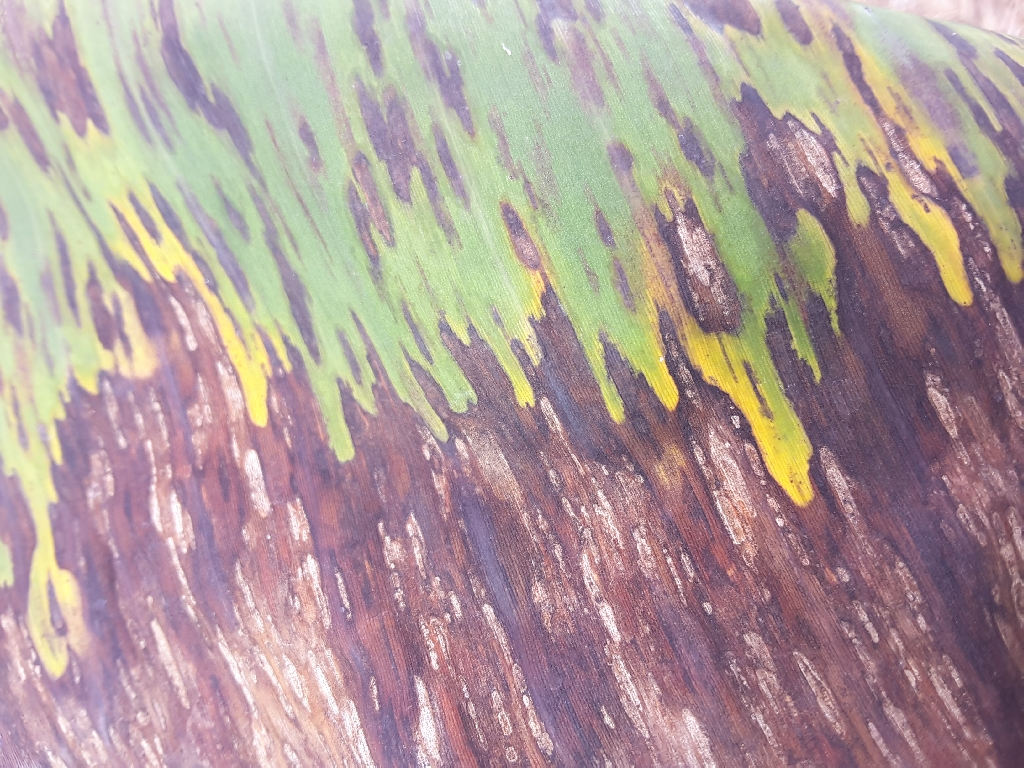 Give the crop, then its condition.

banana, black sigatoka
